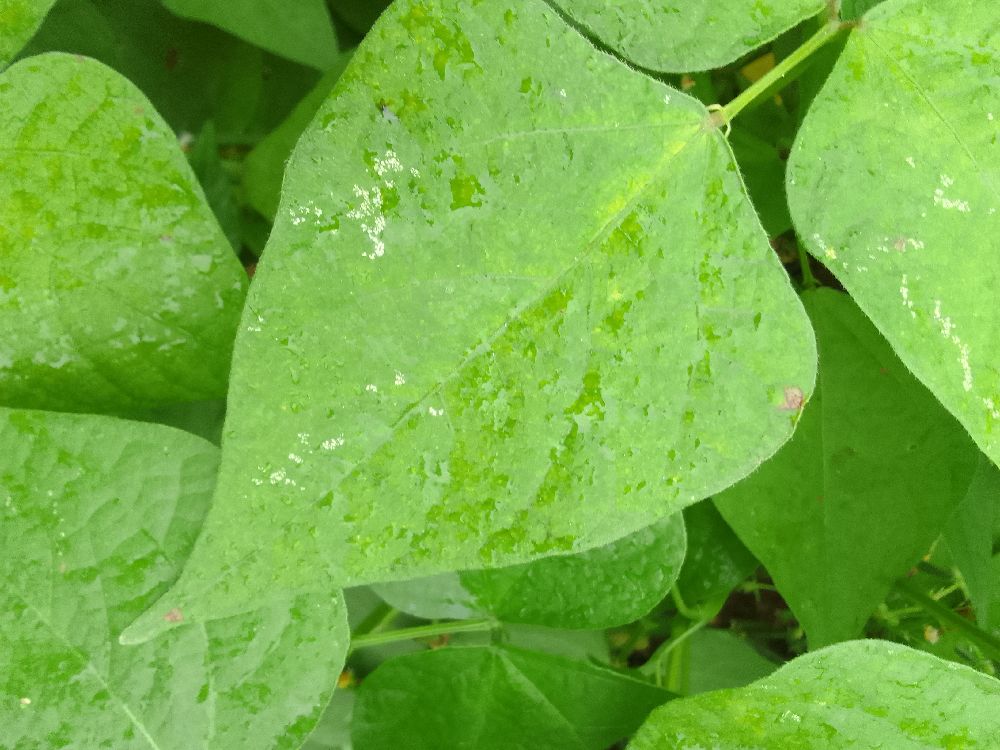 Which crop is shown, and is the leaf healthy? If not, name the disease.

common bean, healthy
